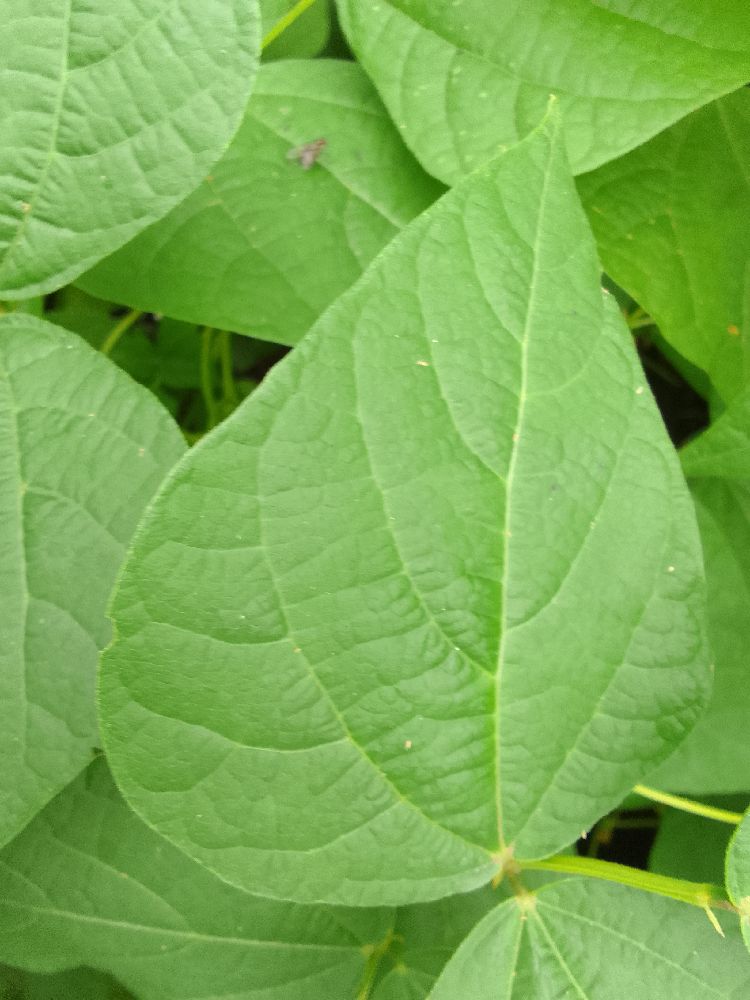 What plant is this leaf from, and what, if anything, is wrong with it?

common bean, healthy
